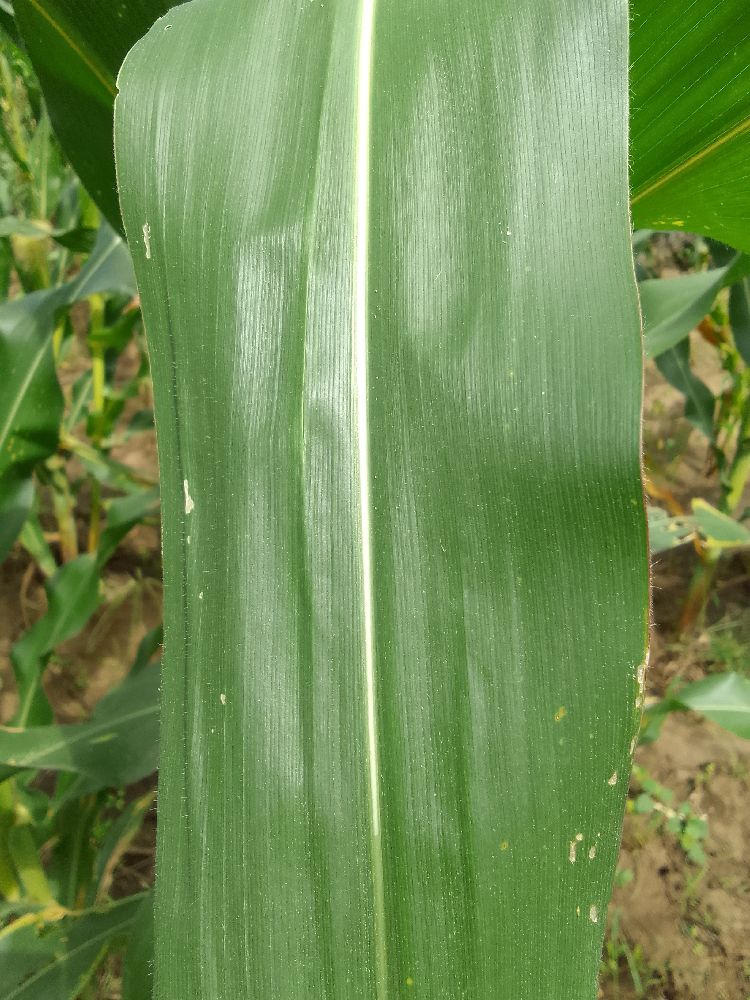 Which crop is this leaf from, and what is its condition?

maize, healthy
